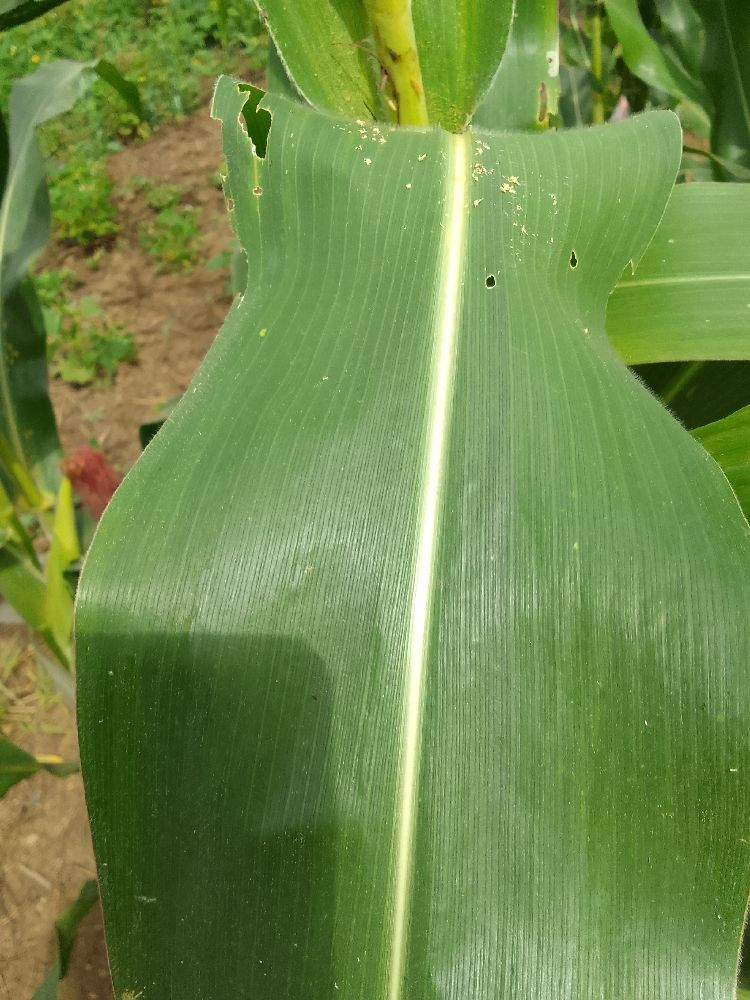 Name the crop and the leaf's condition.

maize, healthy
